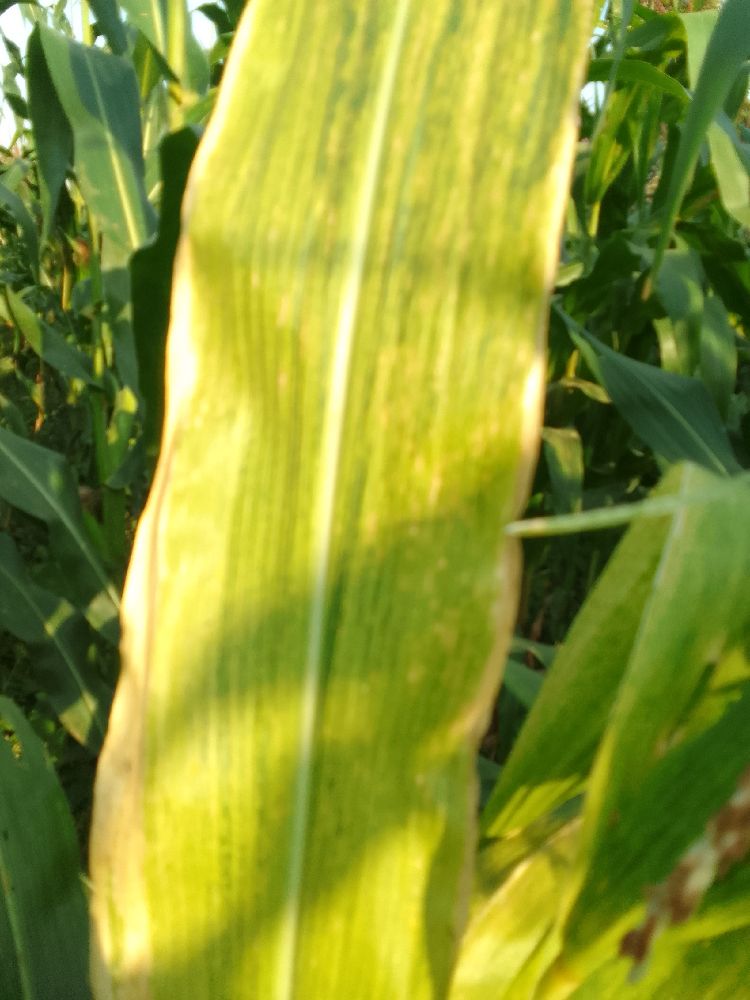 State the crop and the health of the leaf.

maize, maize lethal necrosis
